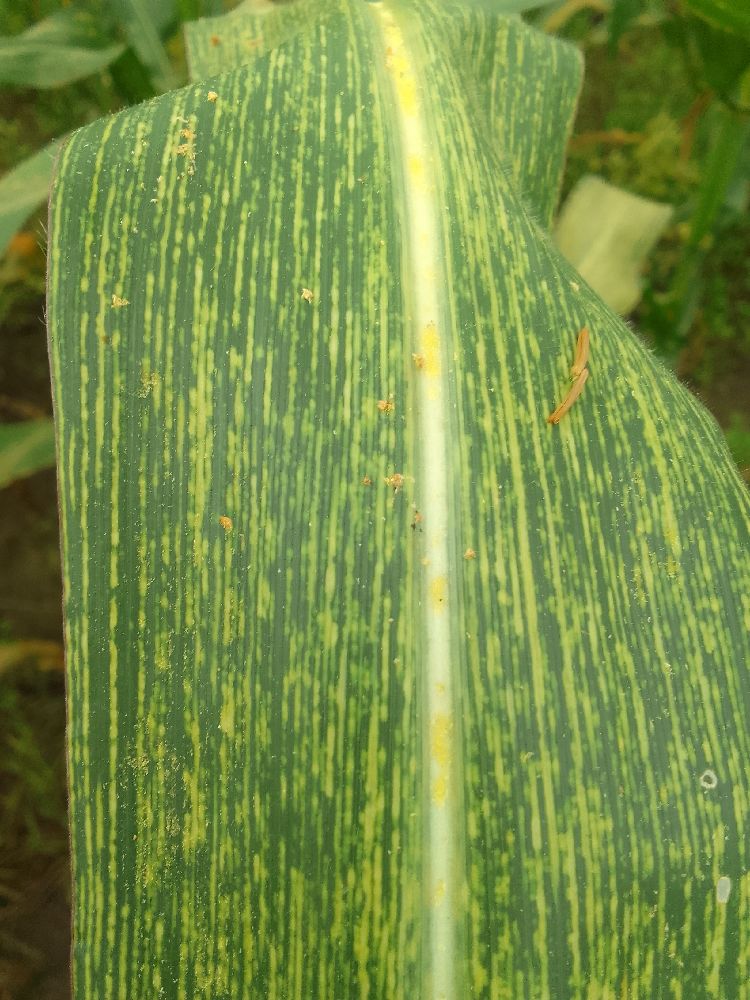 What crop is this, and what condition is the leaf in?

maize, maize streak virus
